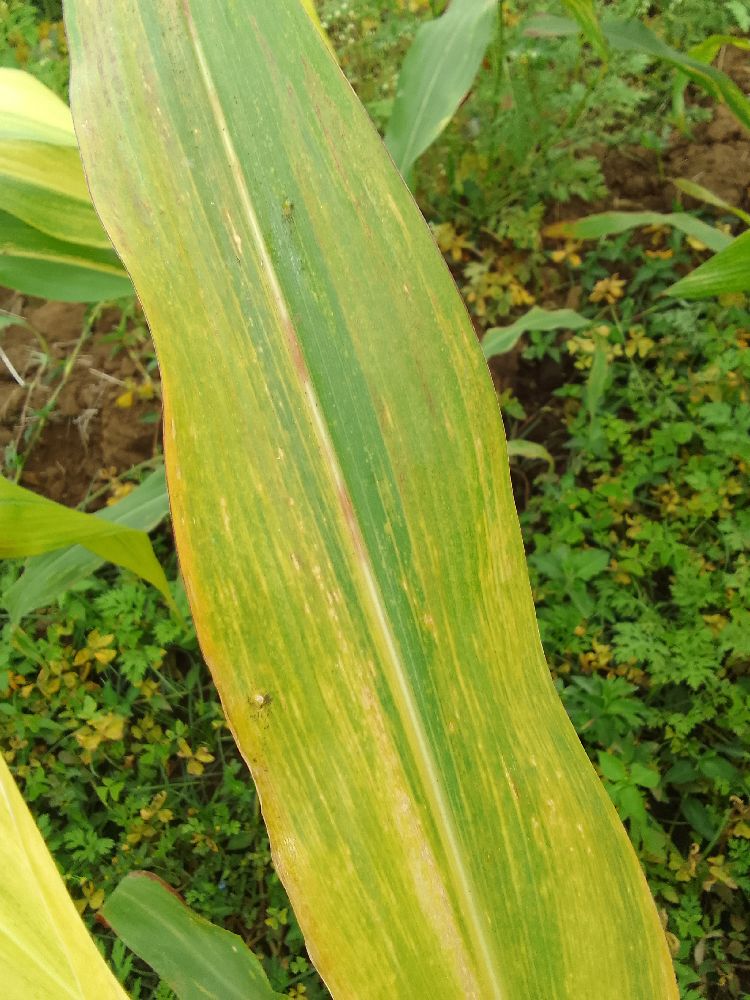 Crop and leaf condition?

maize, maize lethal necrosis
